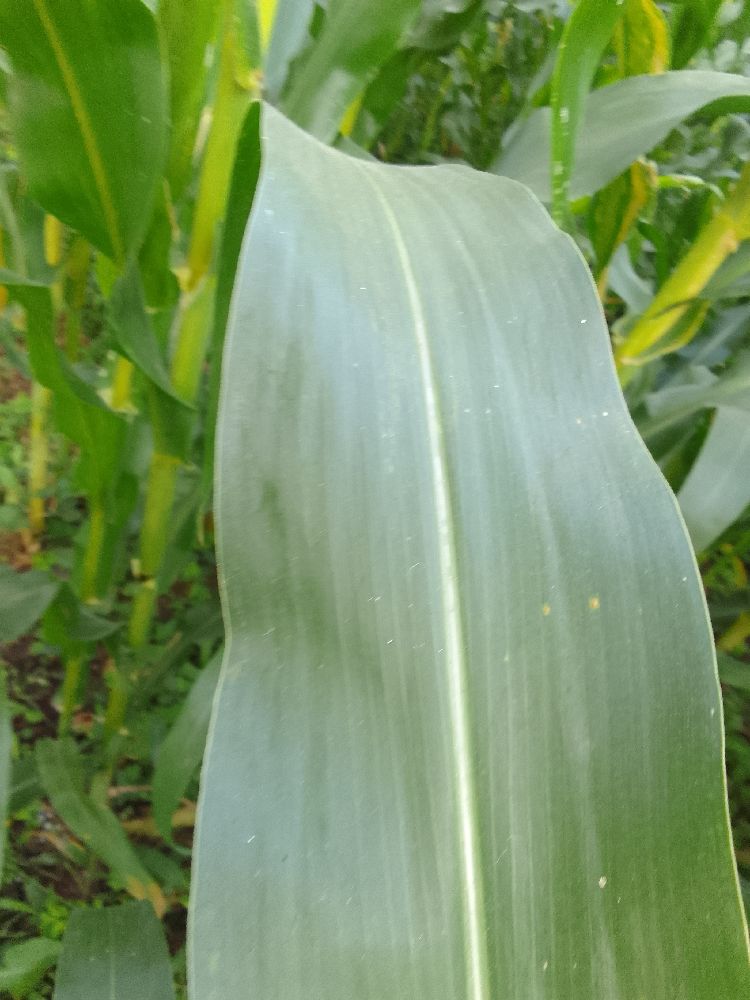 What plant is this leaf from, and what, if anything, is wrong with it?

maize, healthy
